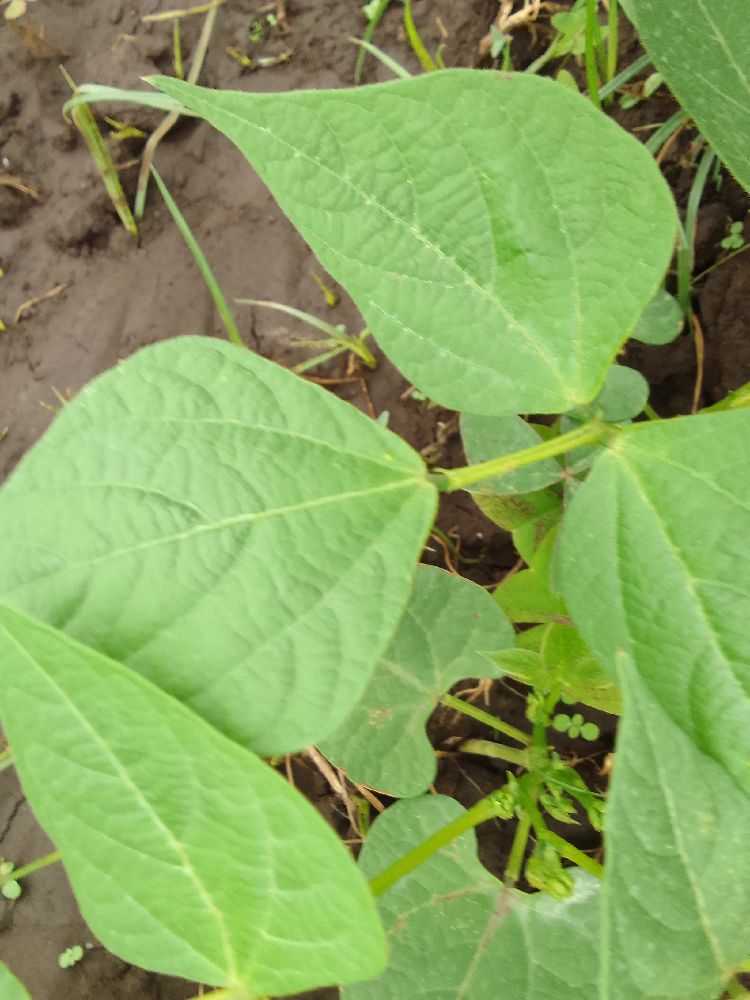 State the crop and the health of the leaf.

common bean, healthy
